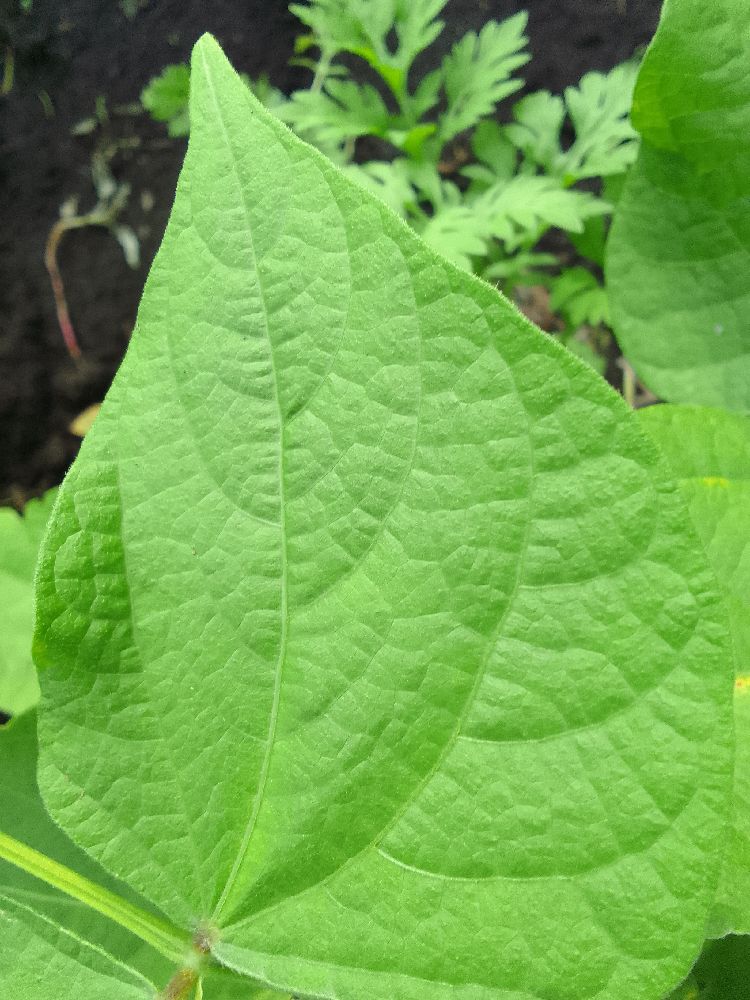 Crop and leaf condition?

common bean, healthy
